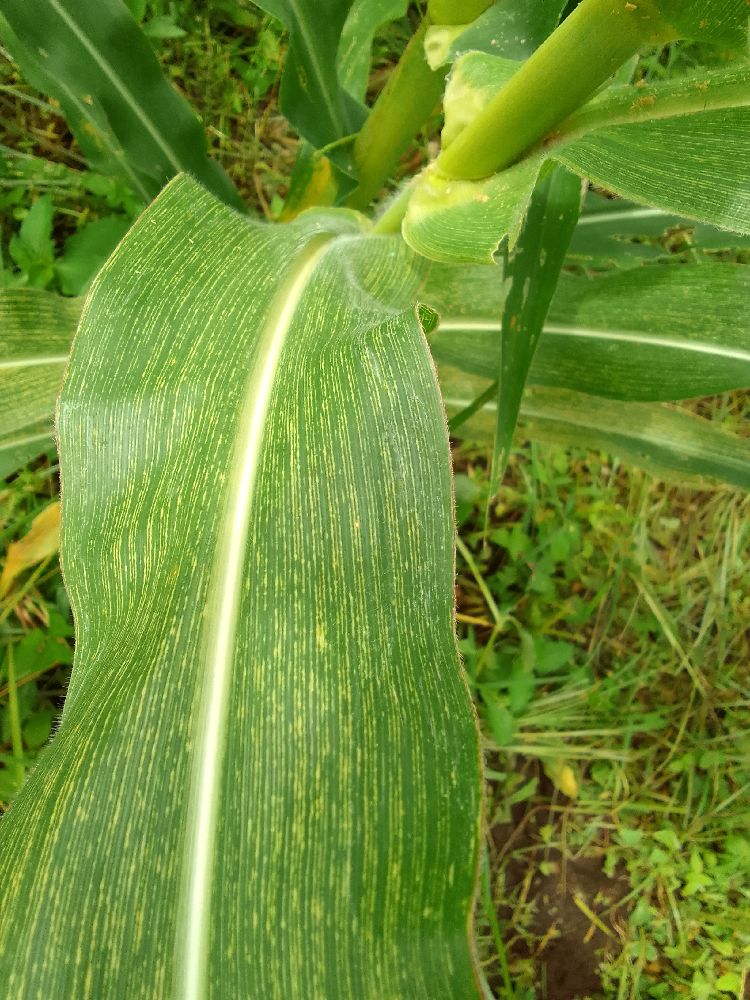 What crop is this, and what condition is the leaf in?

maize, maize streak virus
